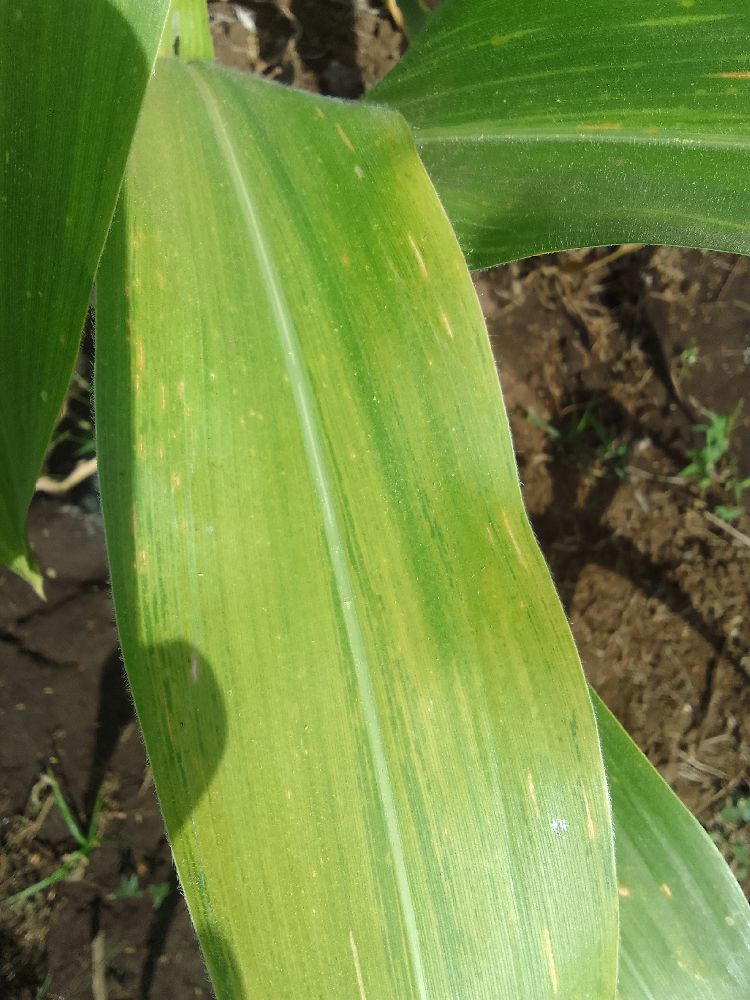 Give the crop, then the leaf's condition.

maize, maize lethal necrosis
